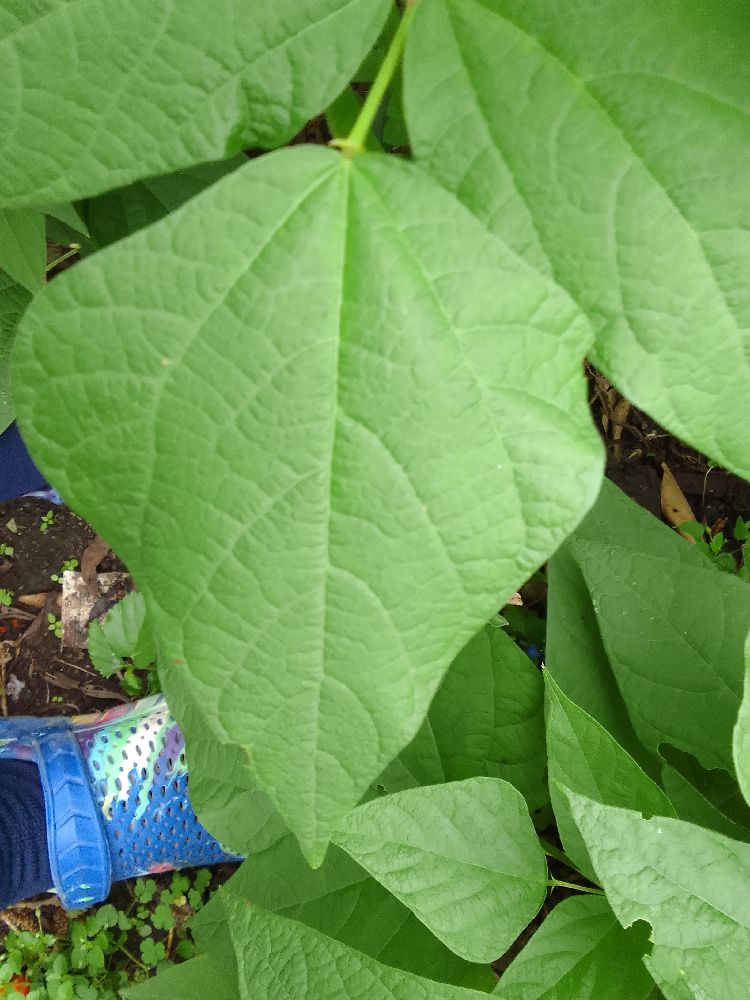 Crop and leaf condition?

common bean, healthy
